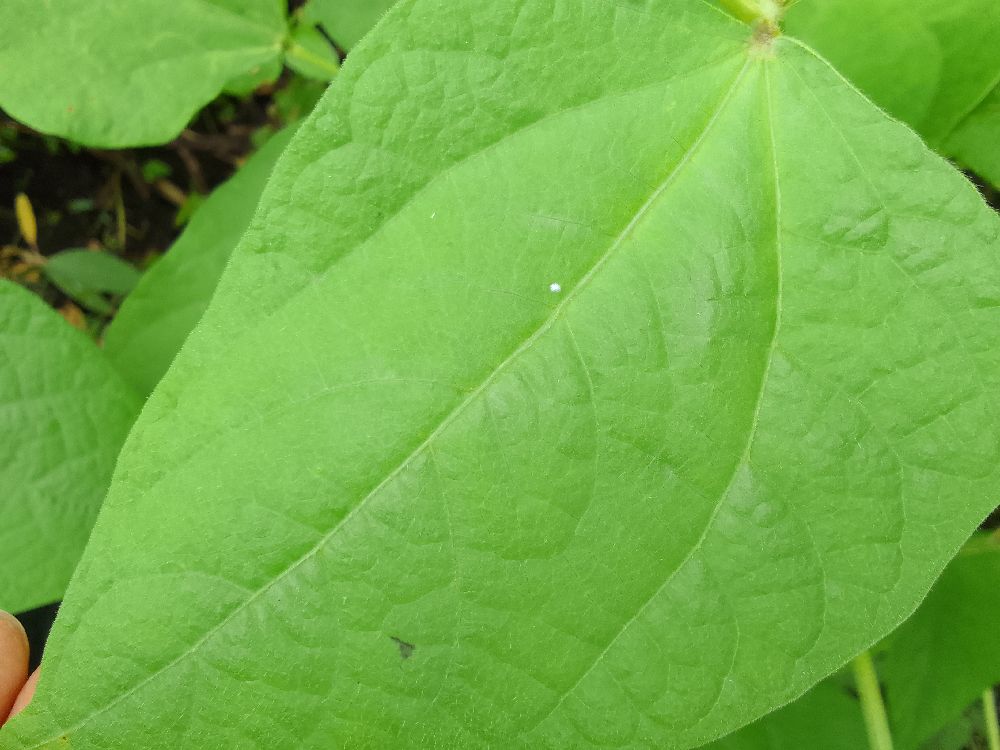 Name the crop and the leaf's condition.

common bean, healthy
